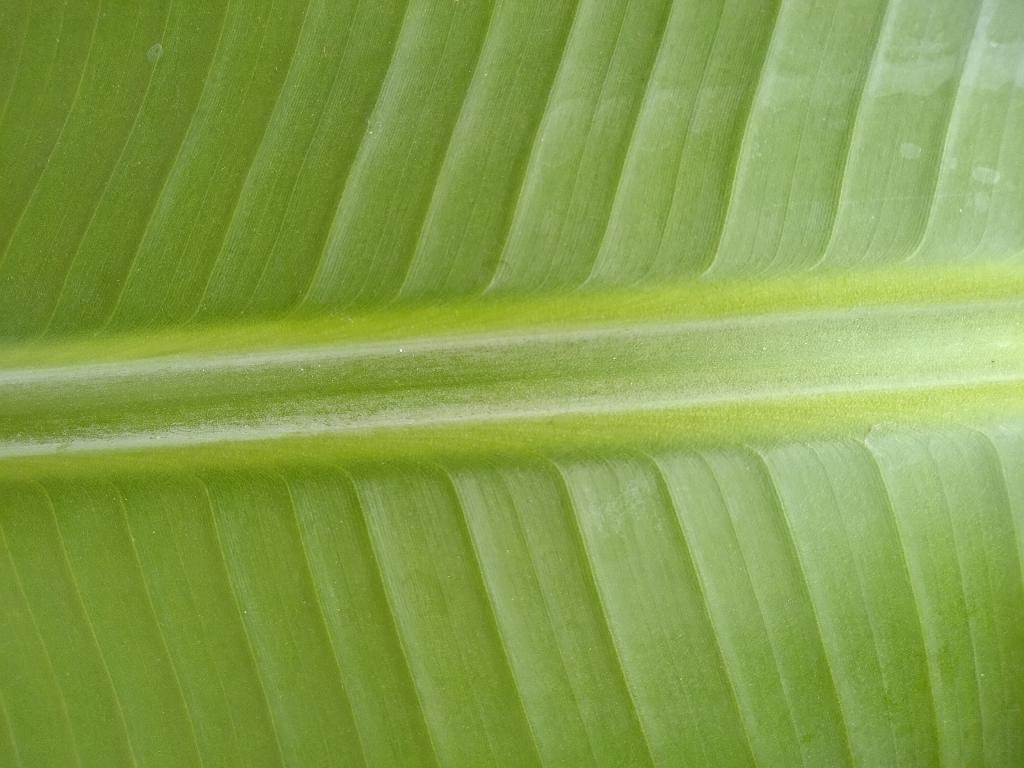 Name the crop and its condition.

banana, healthy
